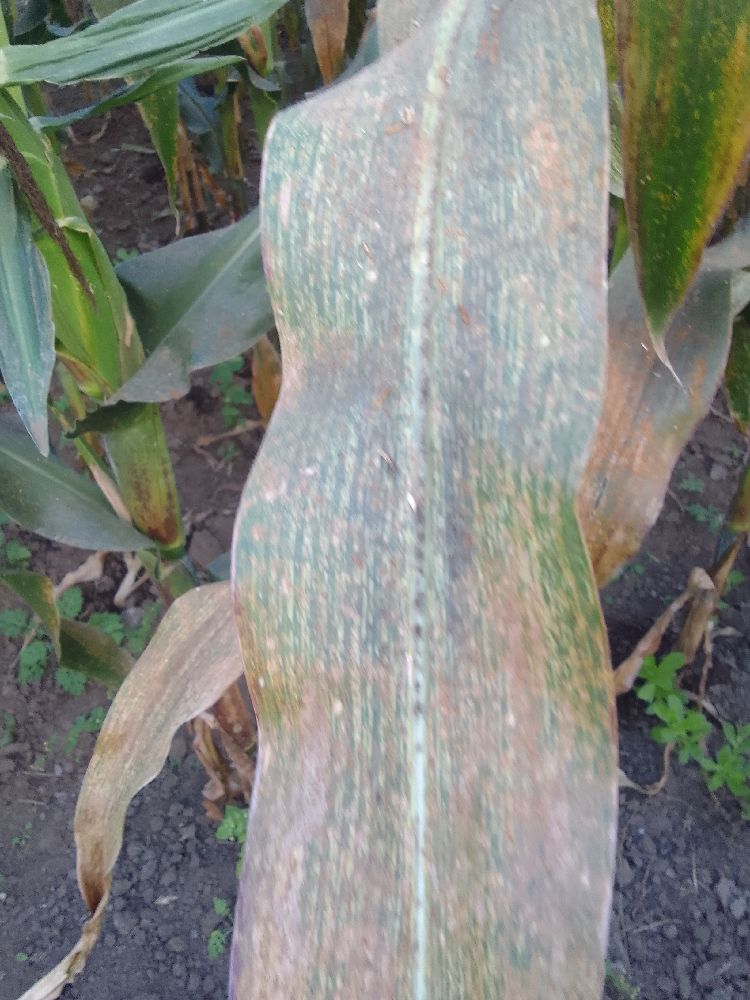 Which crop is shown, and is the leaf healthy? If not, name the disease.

maize, maize streak virus
